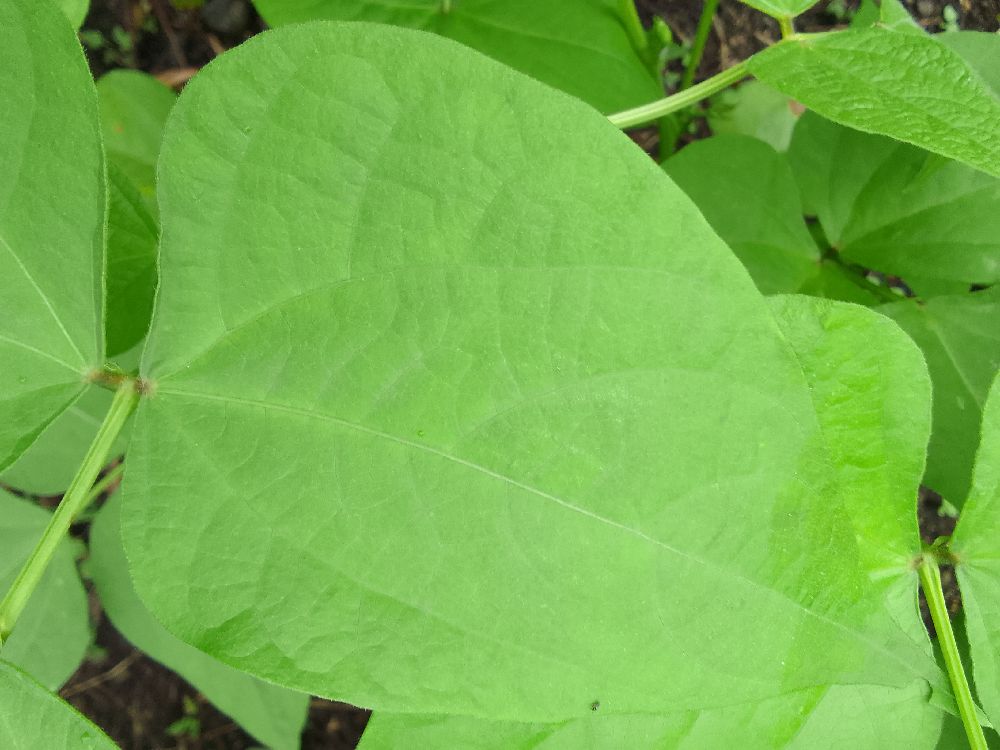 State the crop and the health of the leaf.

common bean, healthy
